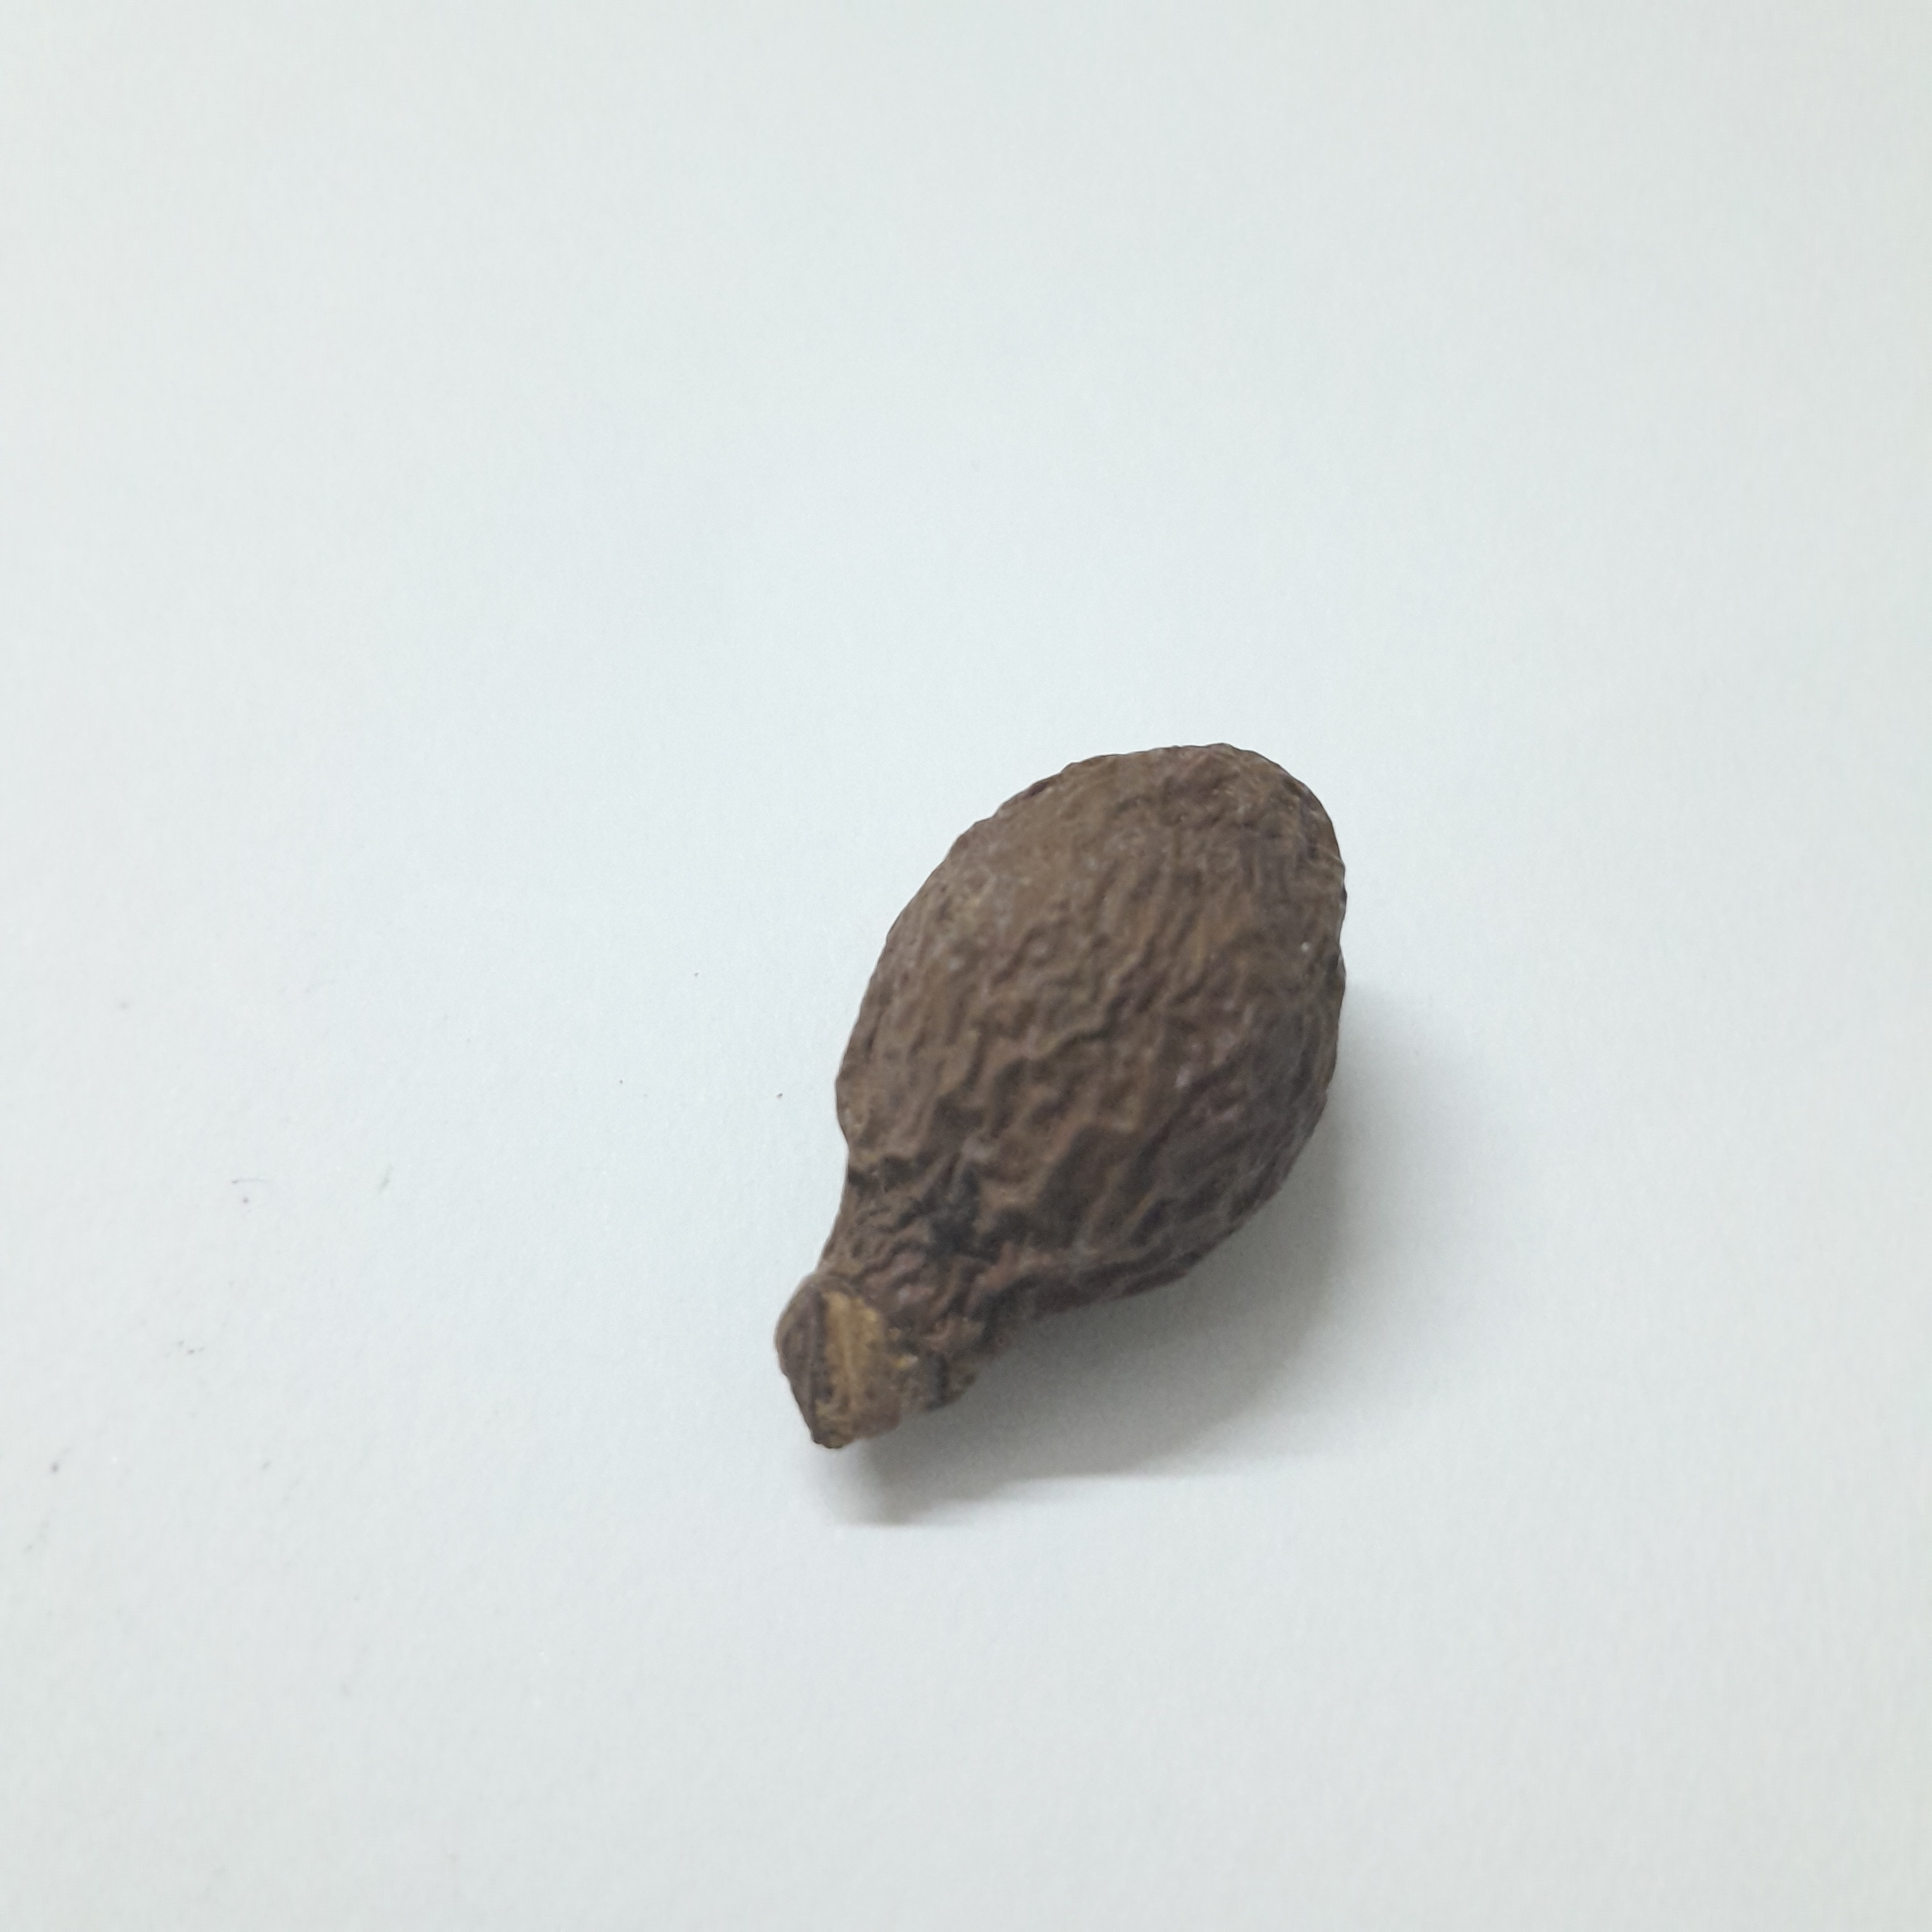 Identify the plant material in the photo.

niranjanphal
